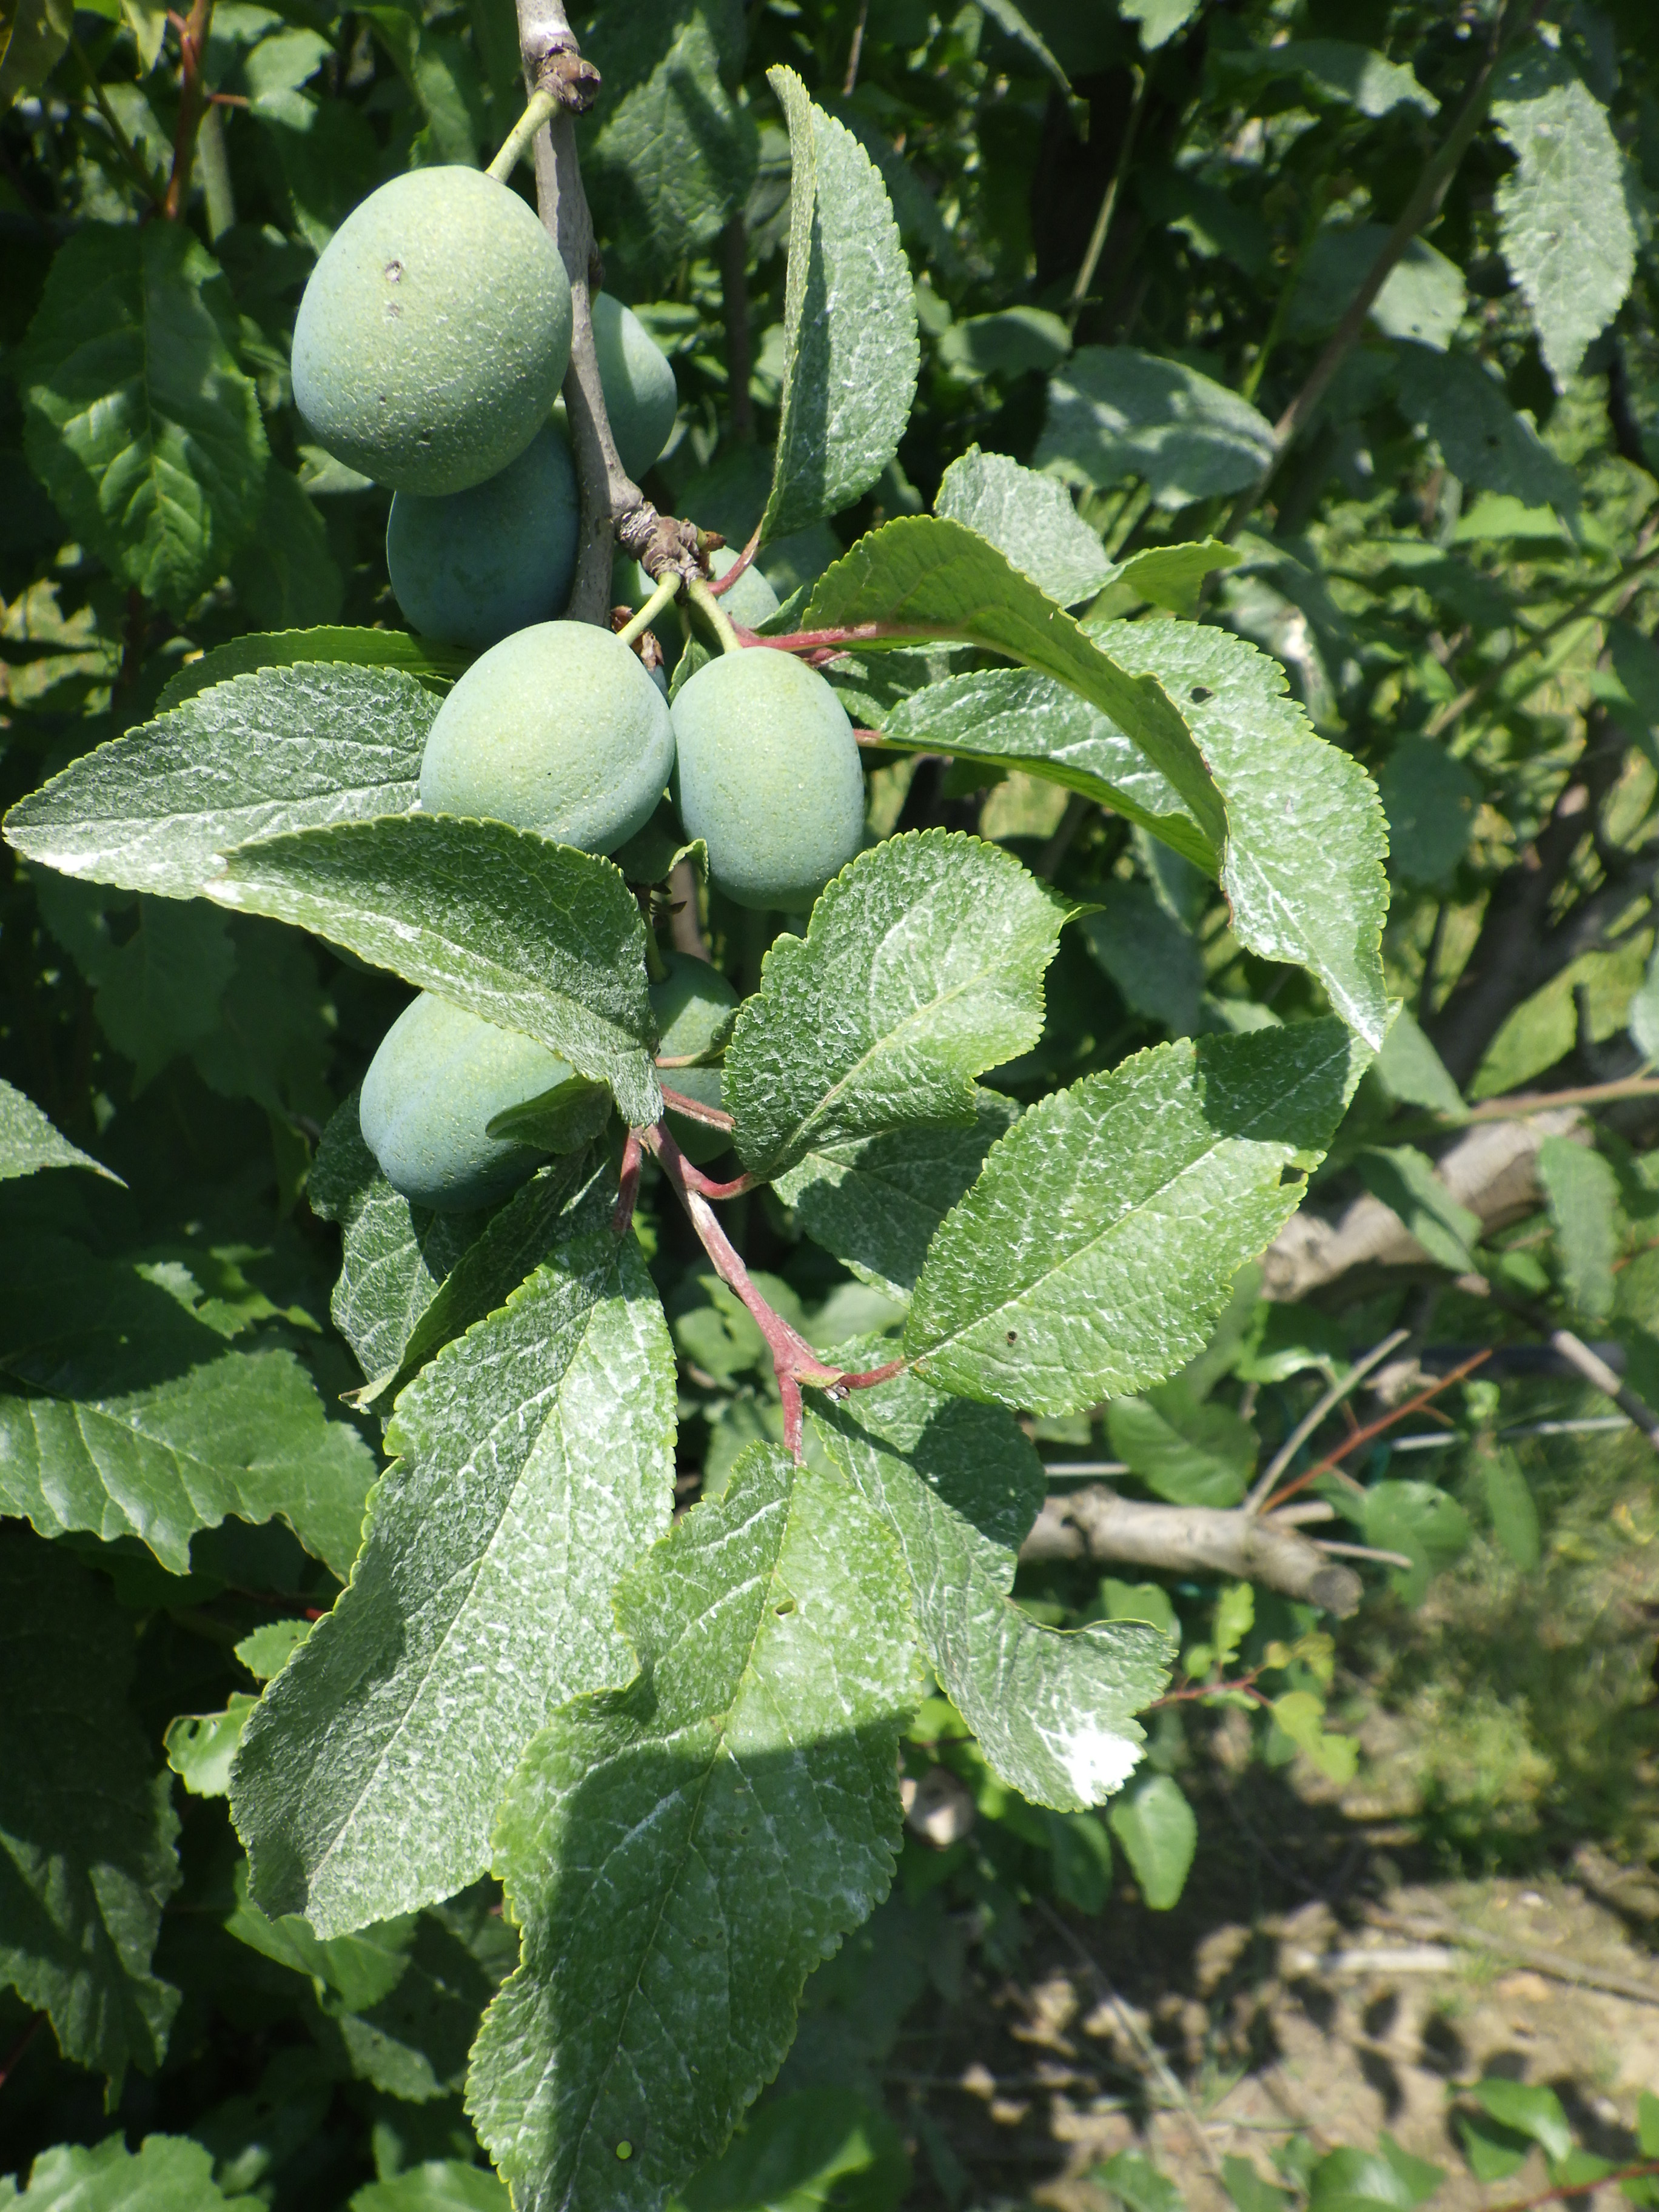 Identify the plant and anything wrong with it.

plum, shot hole disease
